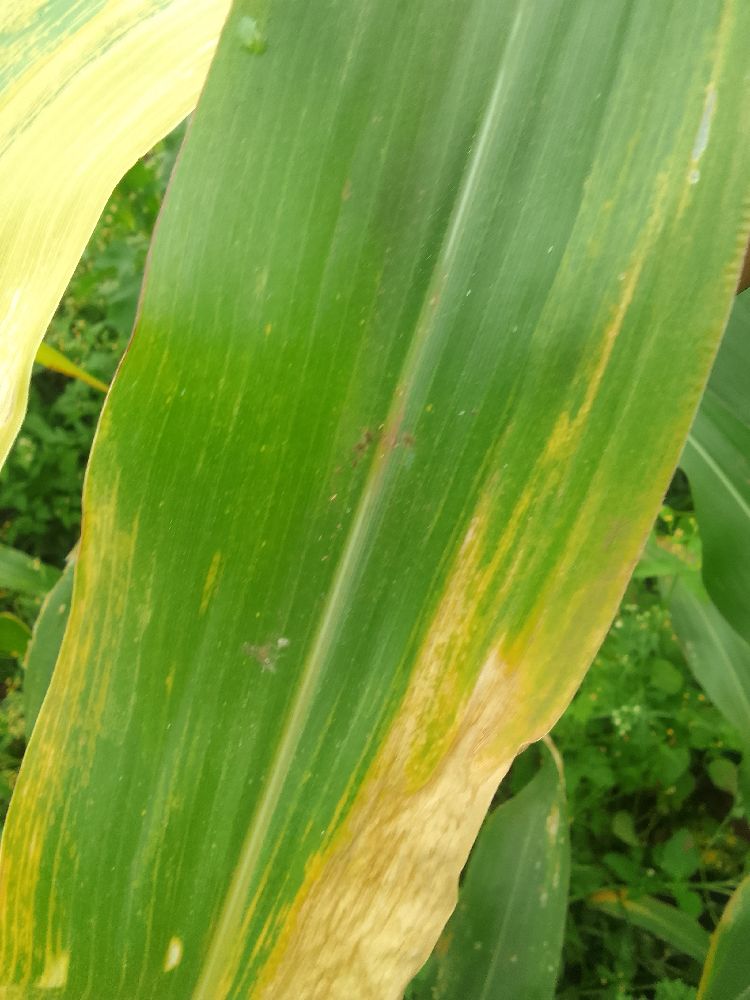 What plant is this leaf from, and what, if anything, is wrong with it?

maize, maize lethal necrosis
